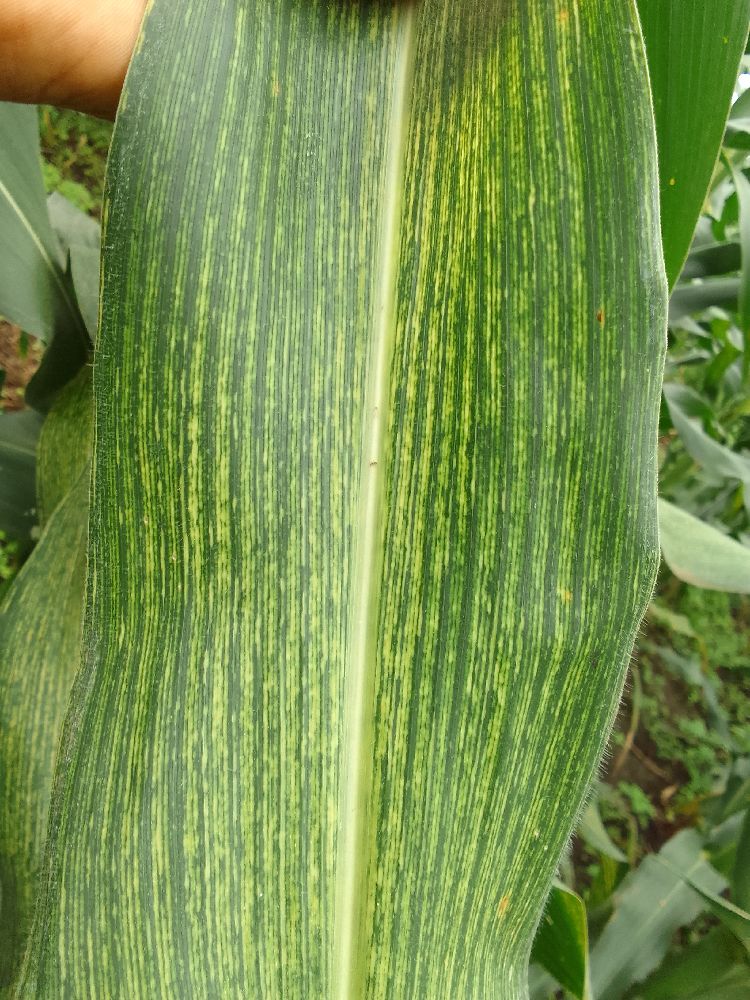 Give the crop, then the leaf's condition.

maize, maize streak virus
